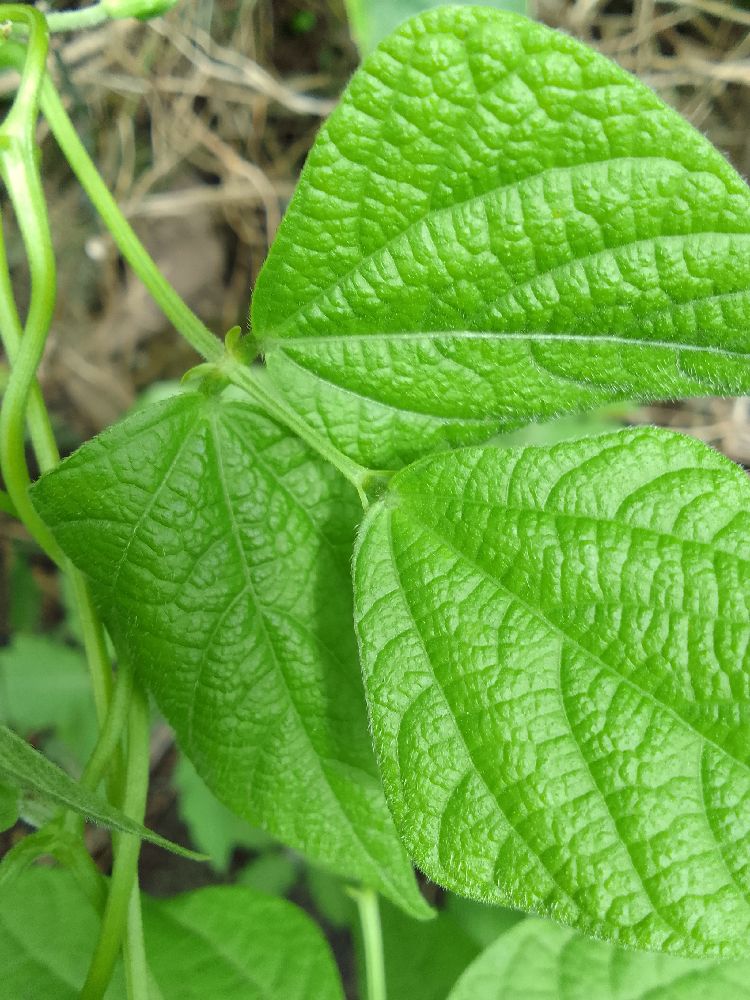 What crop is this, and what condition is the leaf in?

common bean, healthy
